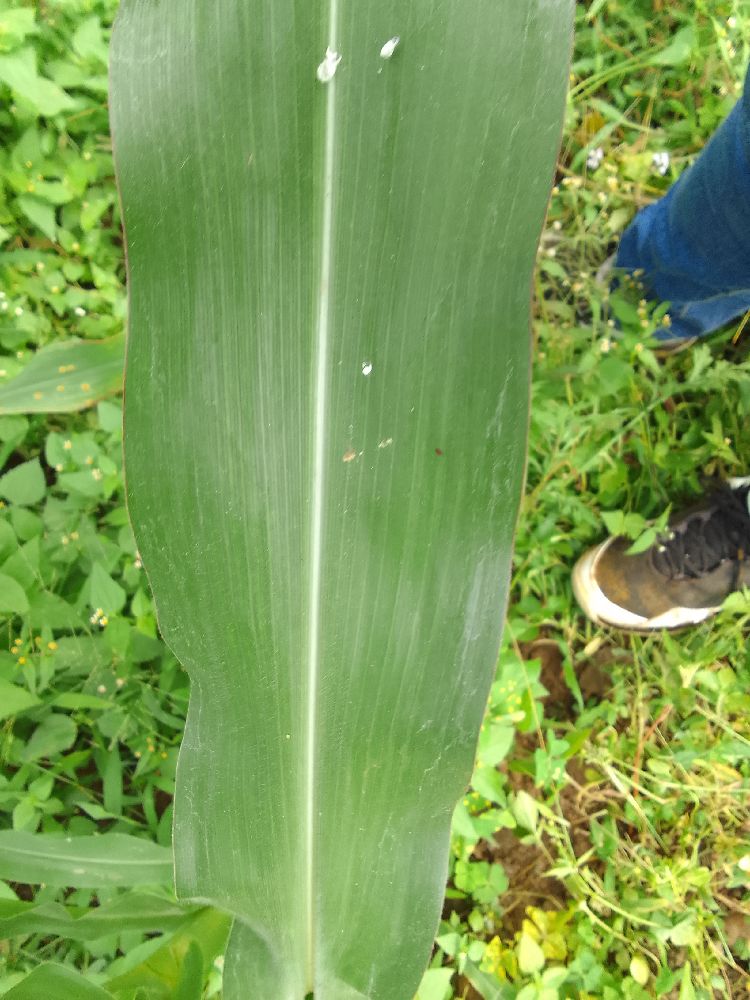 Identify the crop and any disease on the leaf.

maize, healthy
